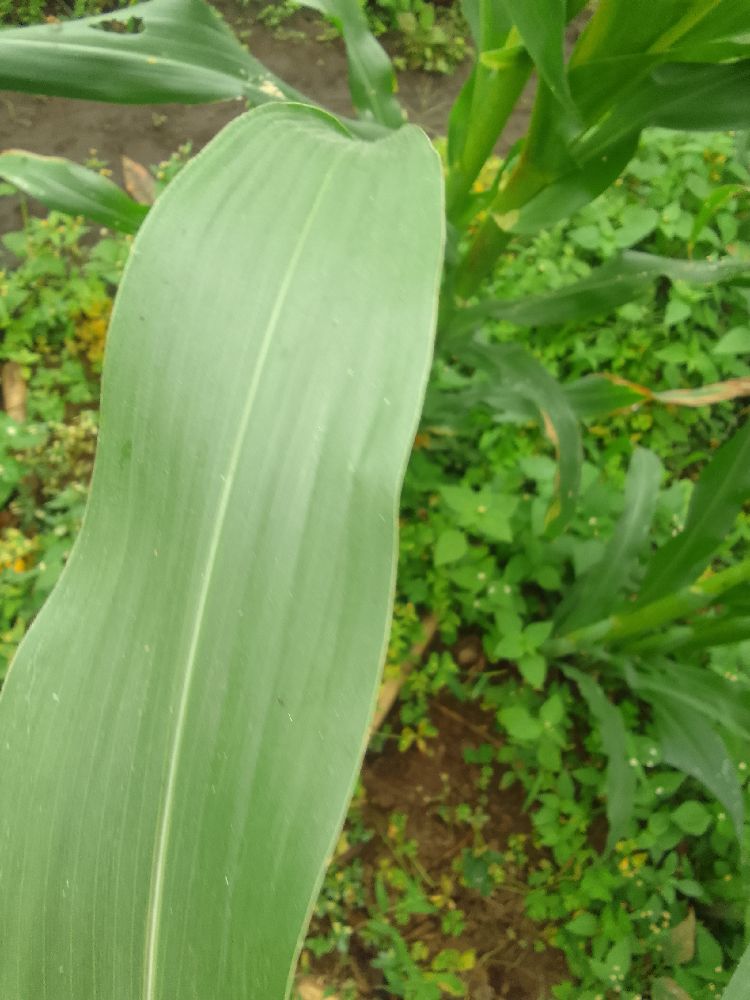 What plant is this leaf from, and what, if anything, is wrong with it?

maize, healthy
